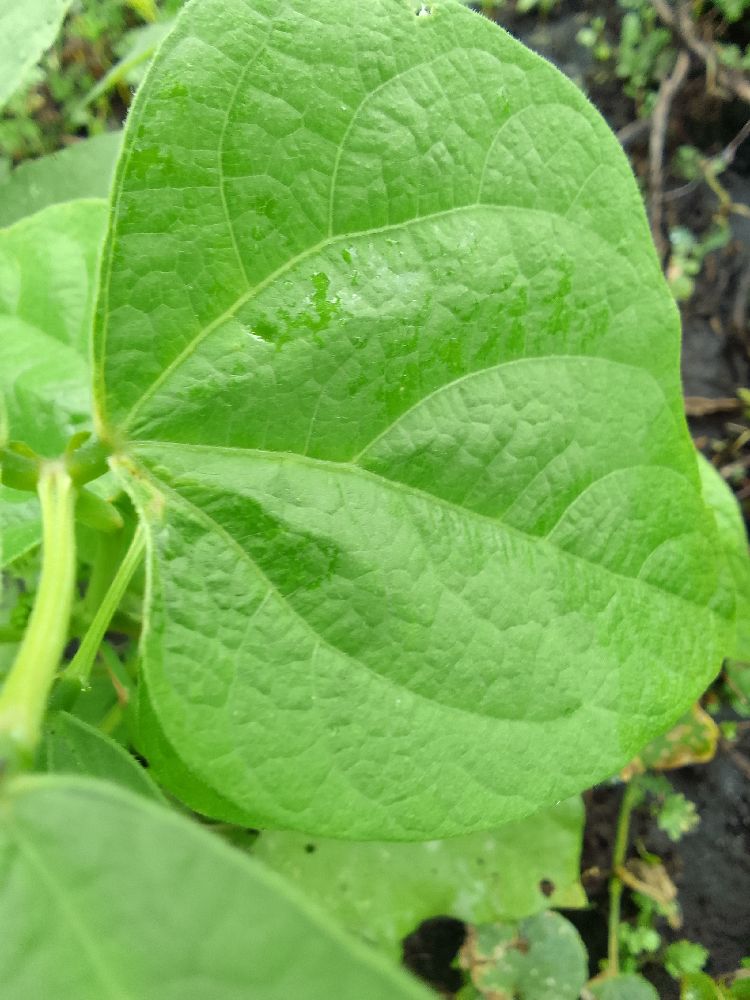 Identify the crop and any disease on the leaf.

common bean, healthy
